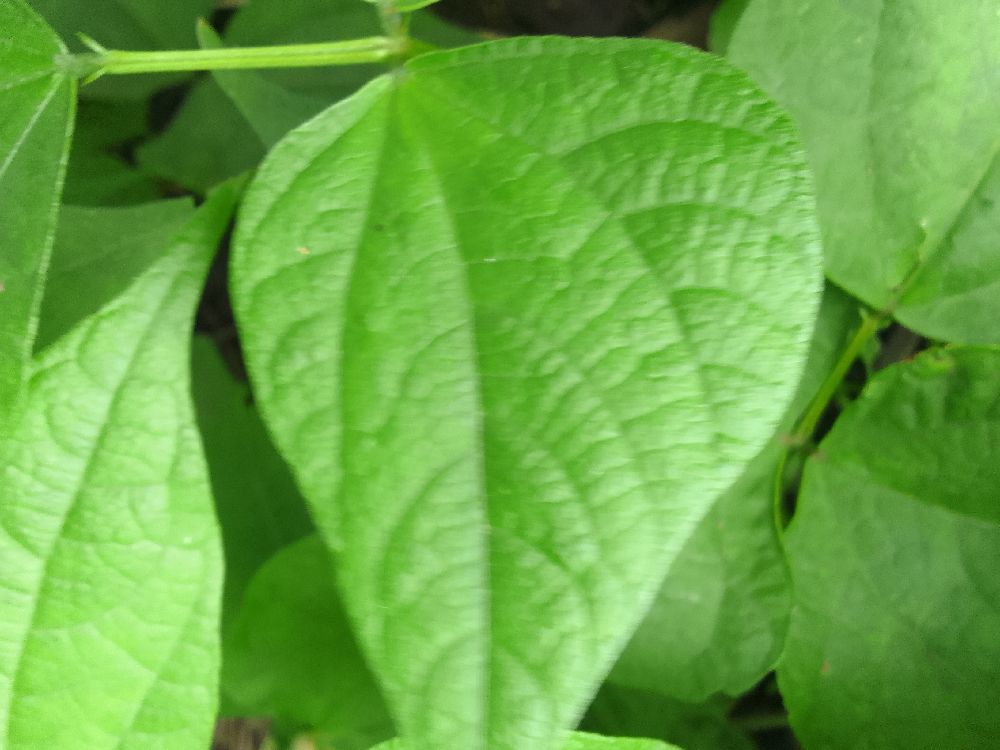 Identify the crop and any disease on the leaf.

common bean, healthy
